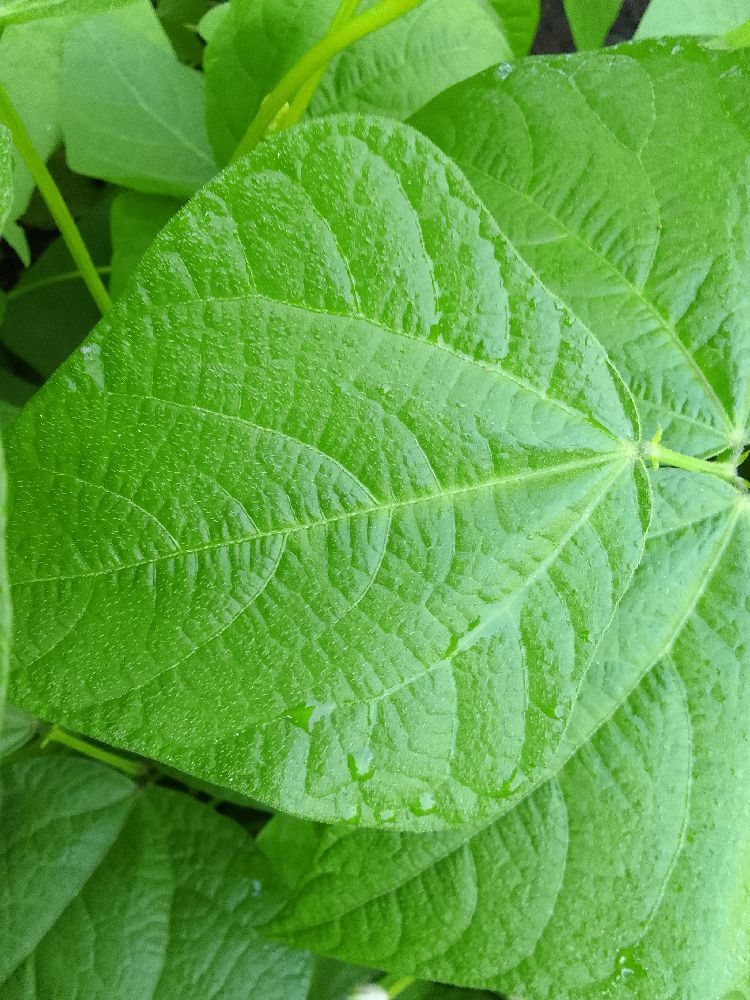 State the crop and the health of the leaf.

common bean, healthy
